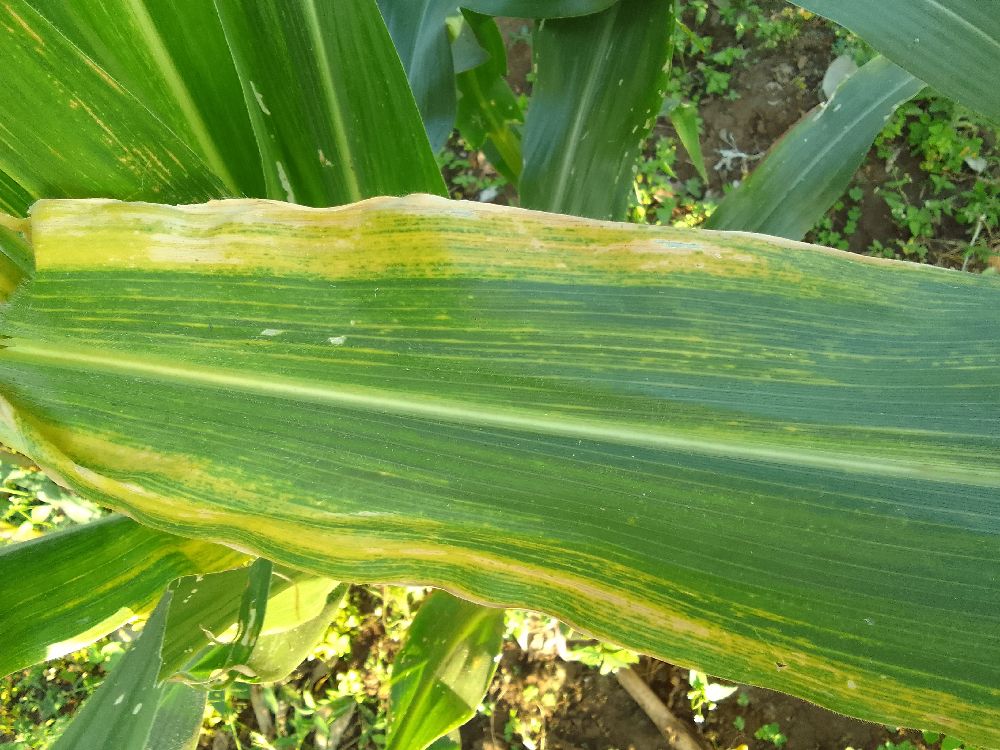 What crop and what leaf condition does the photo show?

maize, maize lethal necrosis
